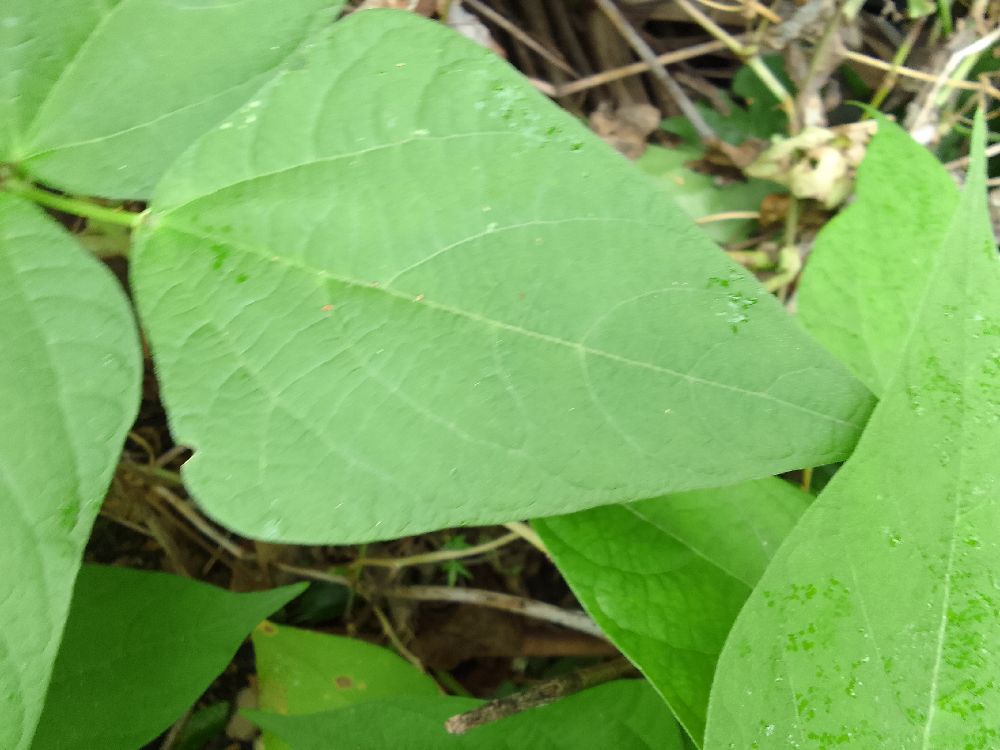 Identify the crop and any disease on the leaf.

common bean, healthy
